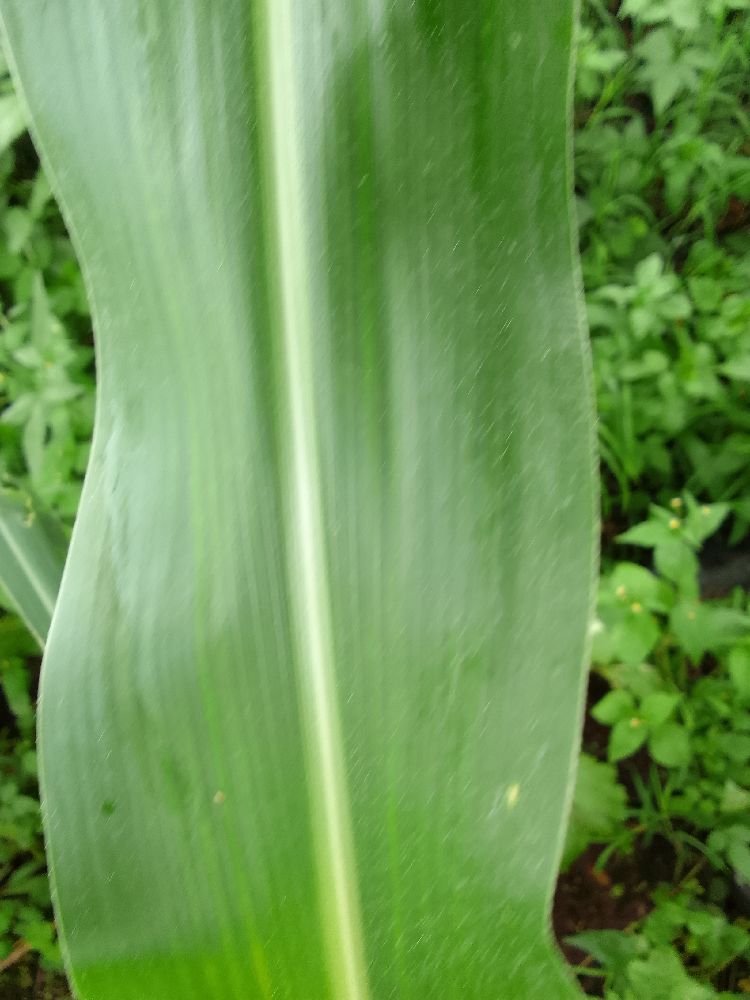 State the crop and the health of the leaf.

maize, healthy
